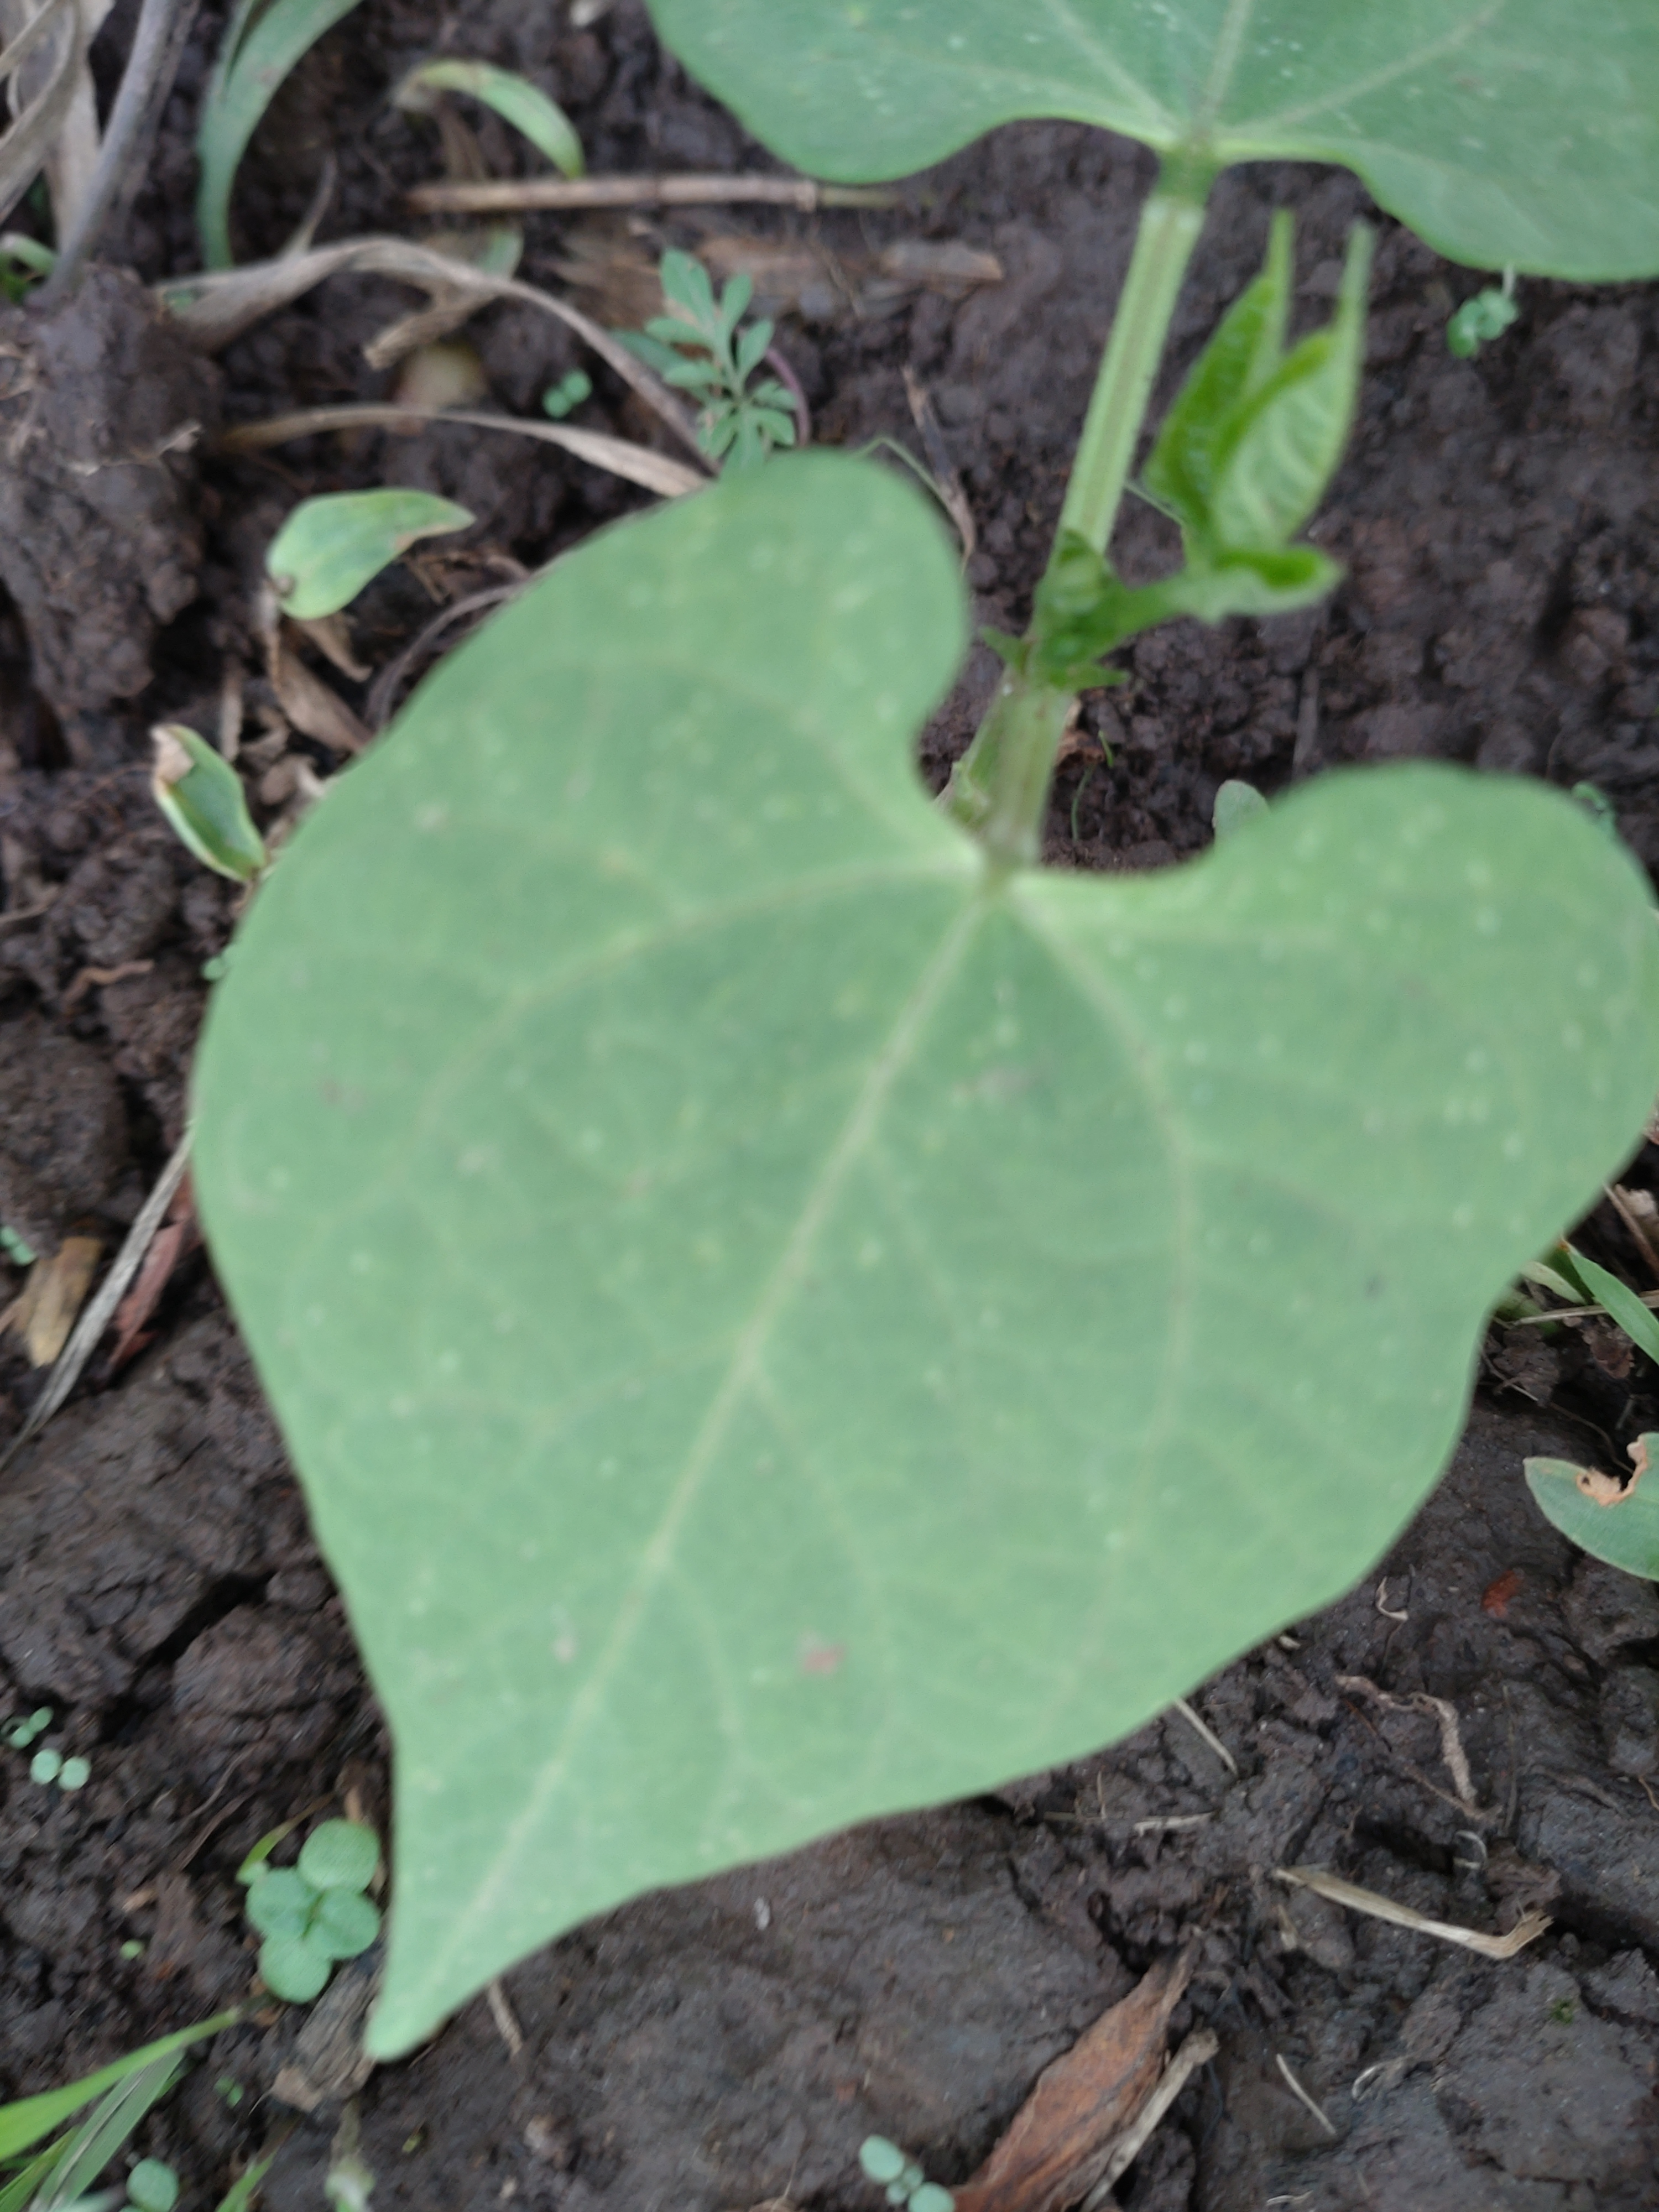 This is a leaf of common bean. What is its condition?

healthy
